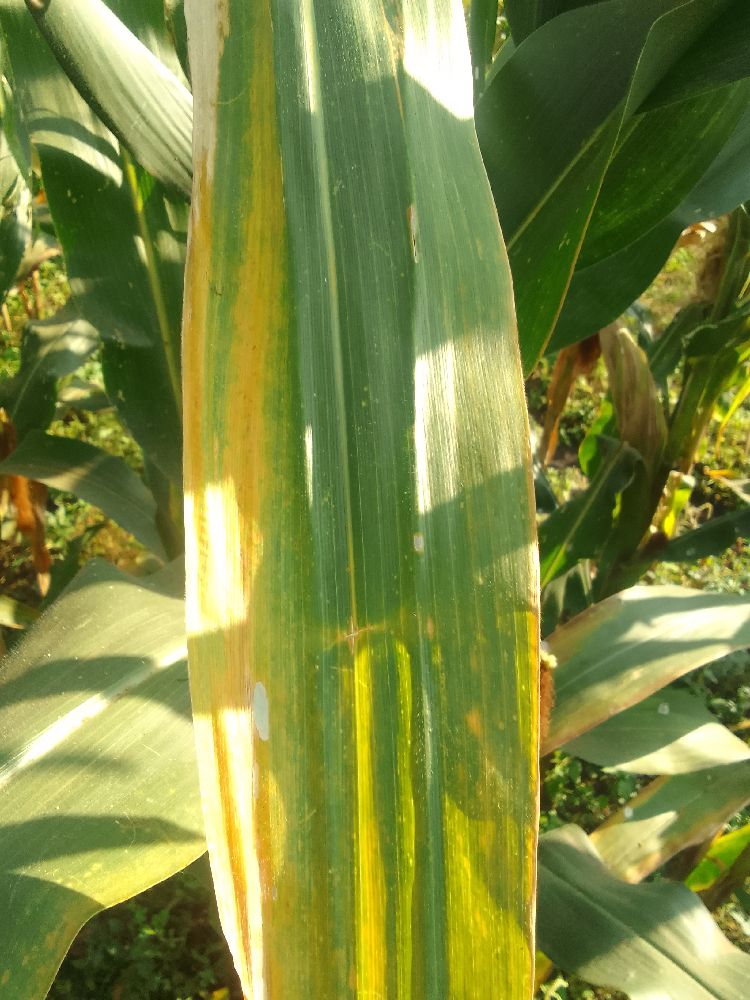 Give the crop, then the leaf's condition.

maize, maize lethal necrosis
